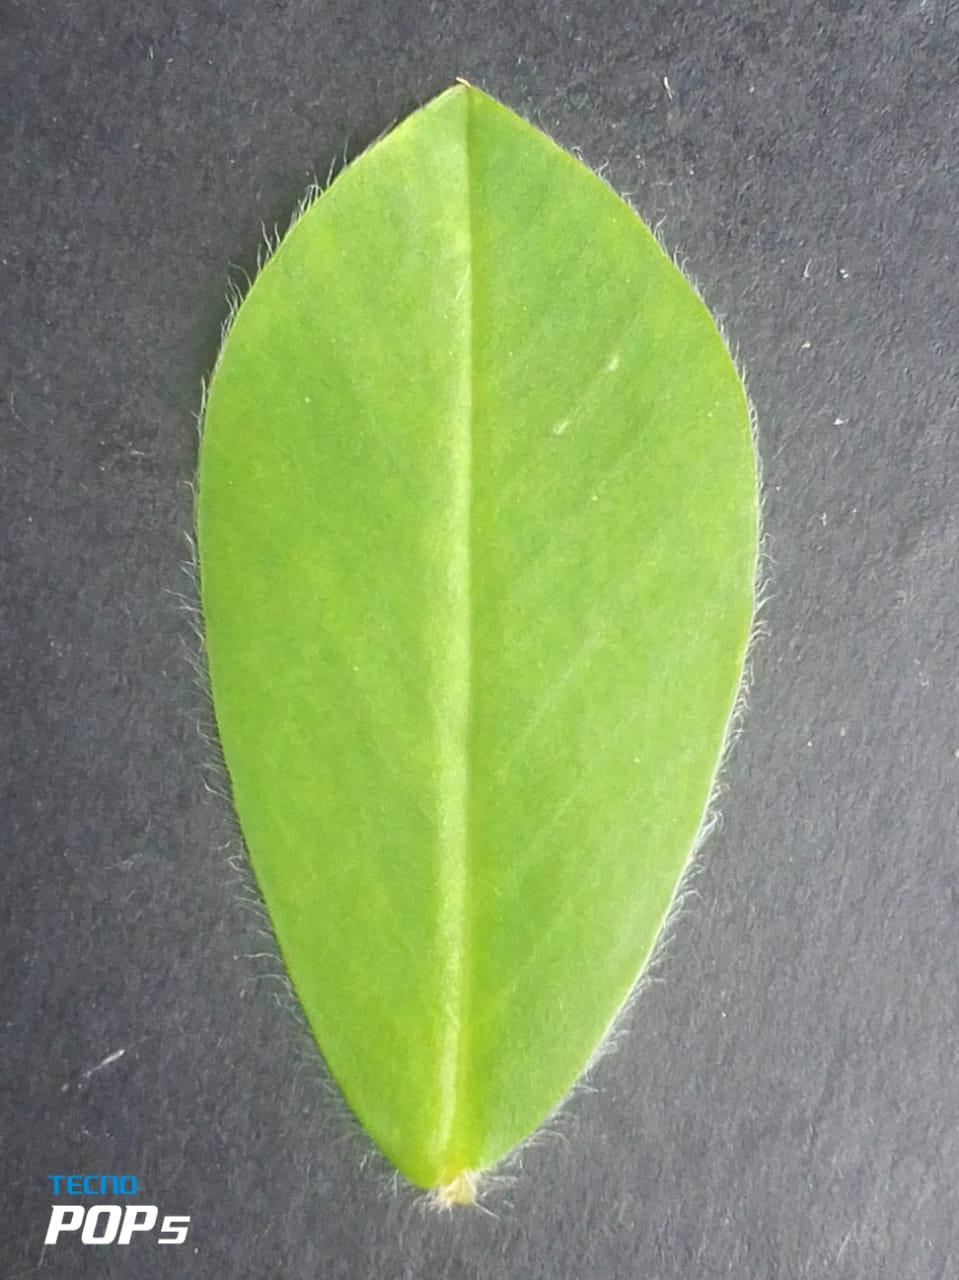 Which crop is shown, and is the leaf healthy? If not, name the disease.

peanut, healthy leaves
